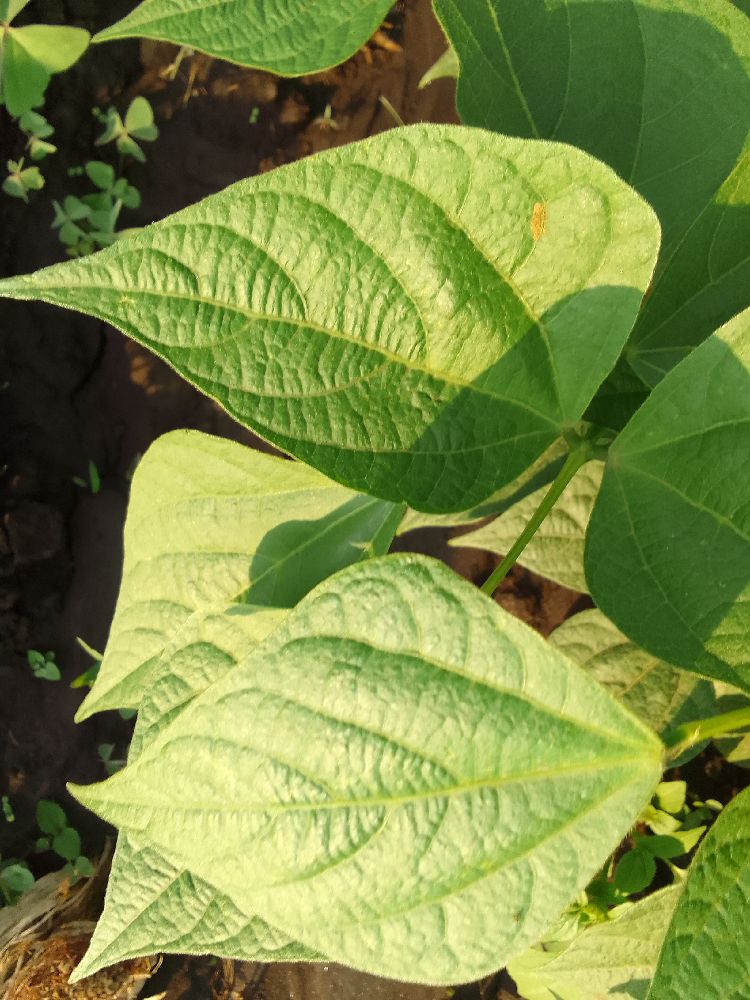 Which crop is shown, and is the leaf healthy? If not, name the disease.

common bean, healthy
